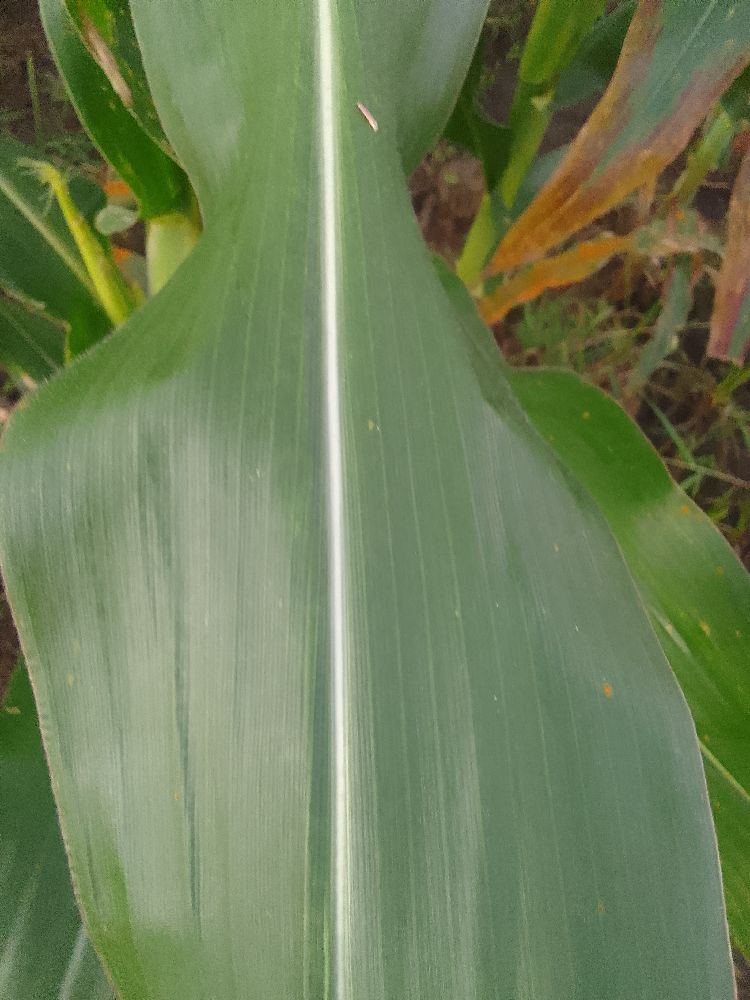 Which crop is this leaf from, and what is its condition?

common bean, healthy
